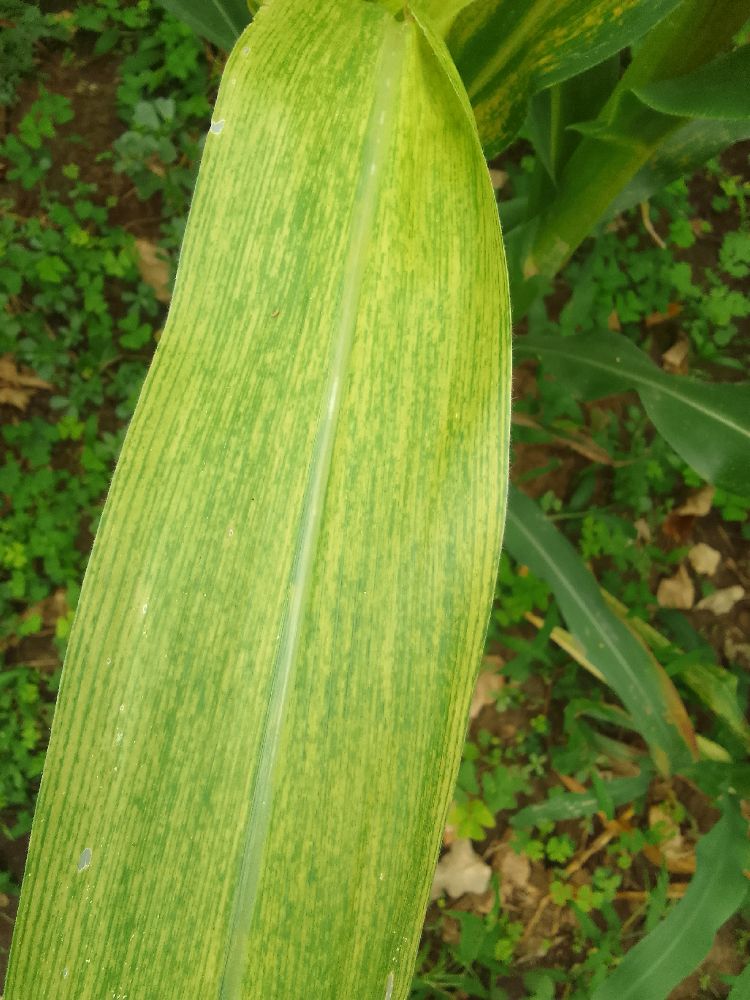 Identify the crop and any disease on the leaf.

maize, maize lethal necrosis
